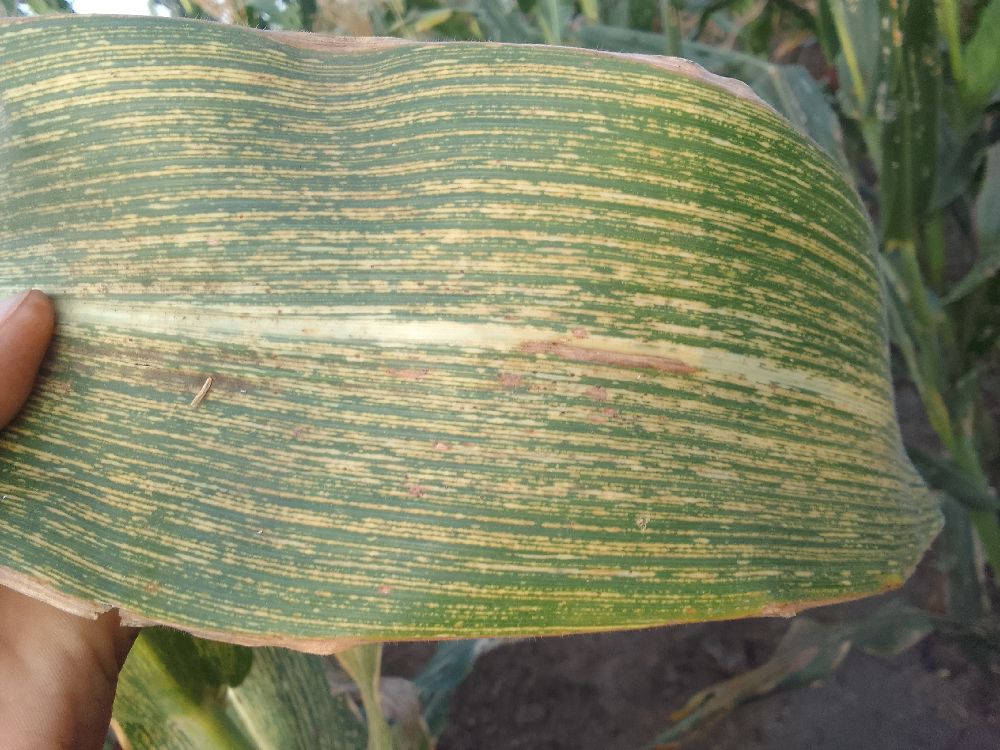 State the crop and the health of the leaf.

maize, maize streak virus
